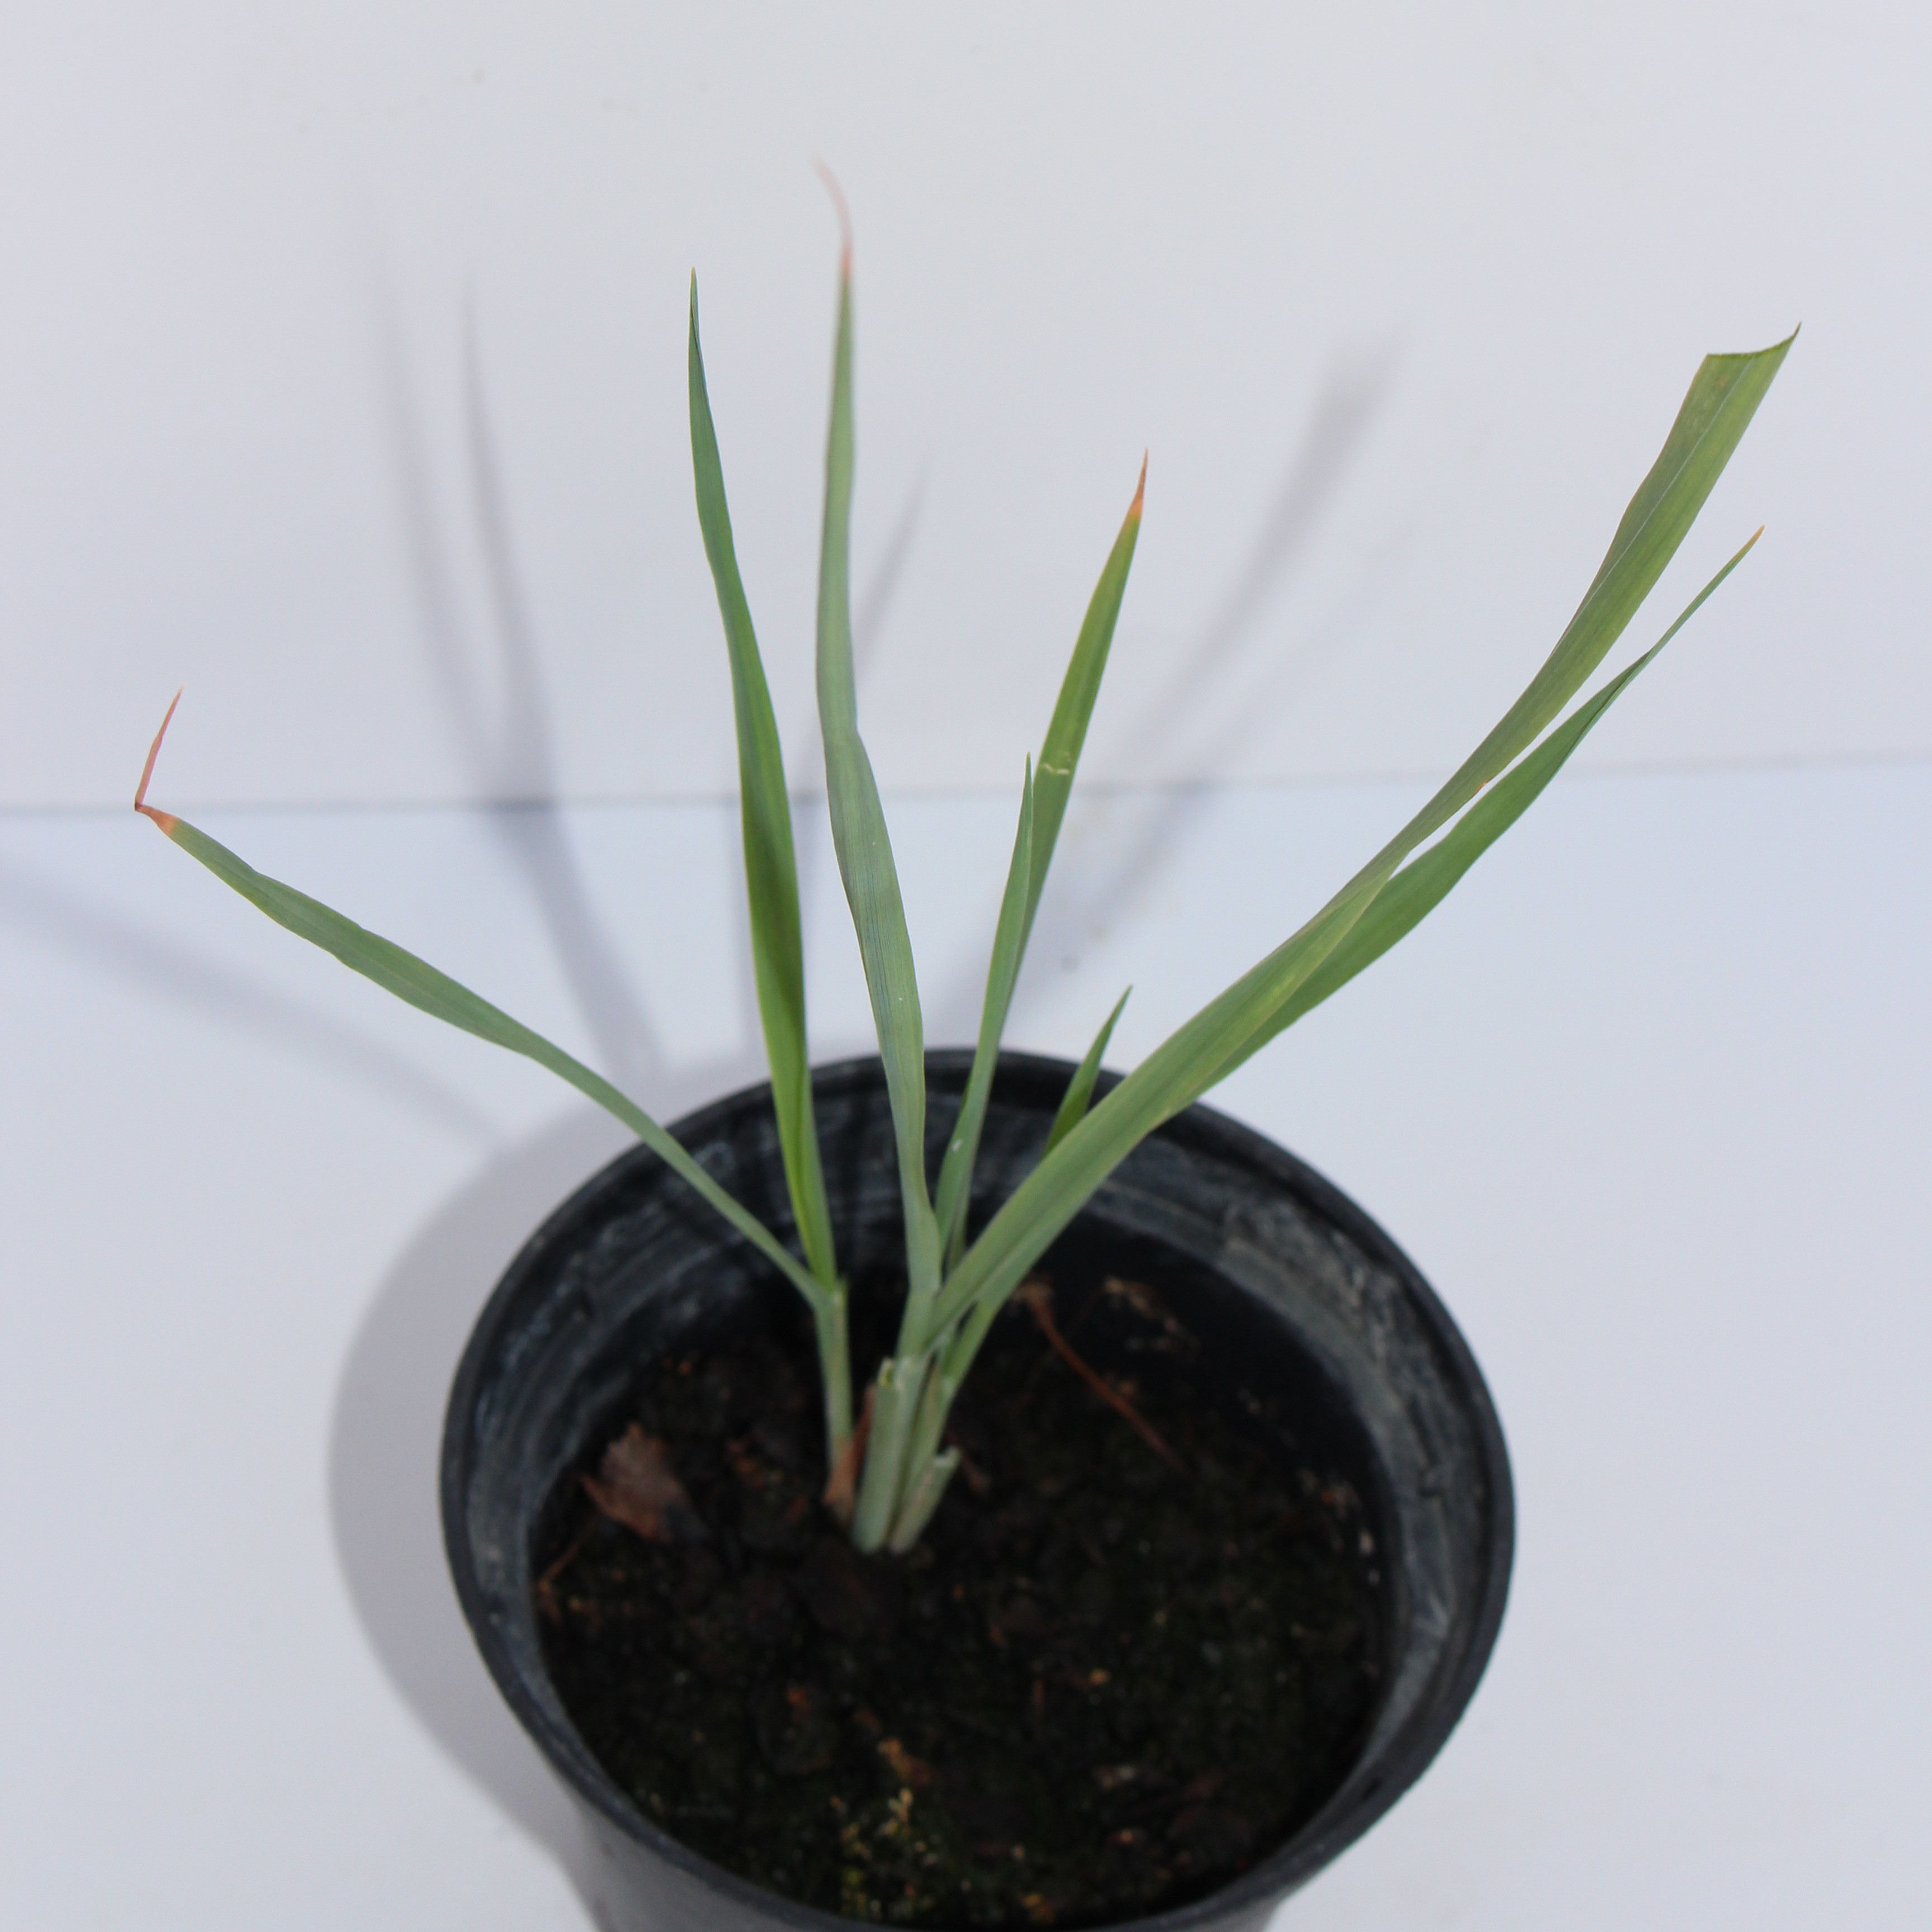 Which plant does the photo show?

Avena sterilis
